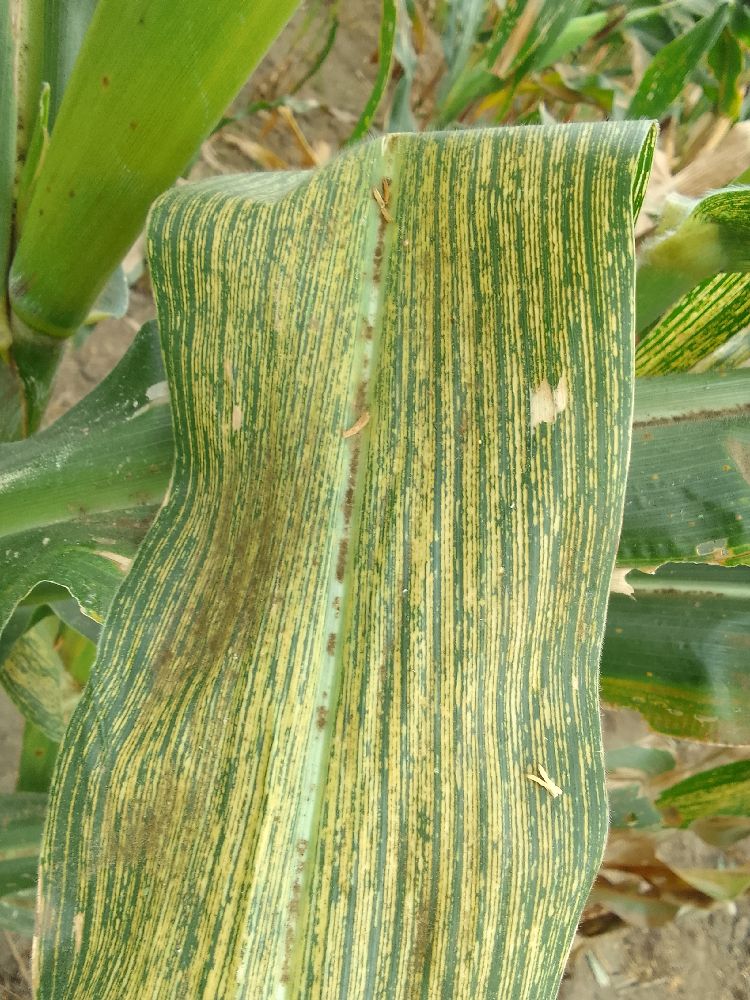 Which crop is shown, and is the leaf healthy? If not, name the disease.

maize, maize streak virus
